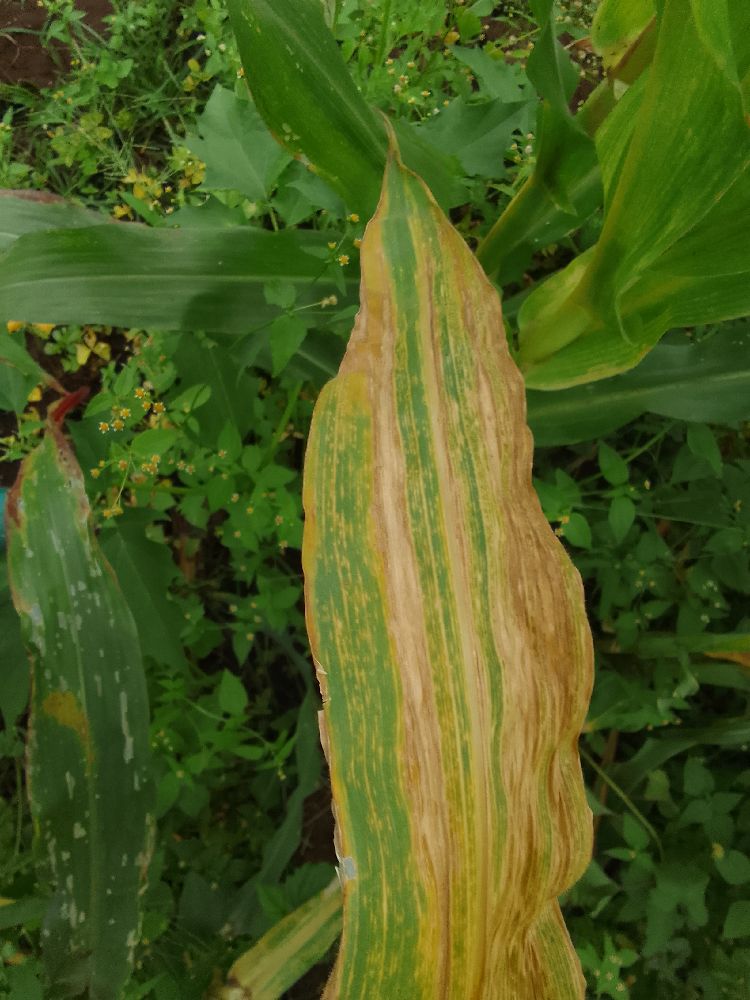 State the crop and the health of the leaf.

maize, maize lethal necrosis
